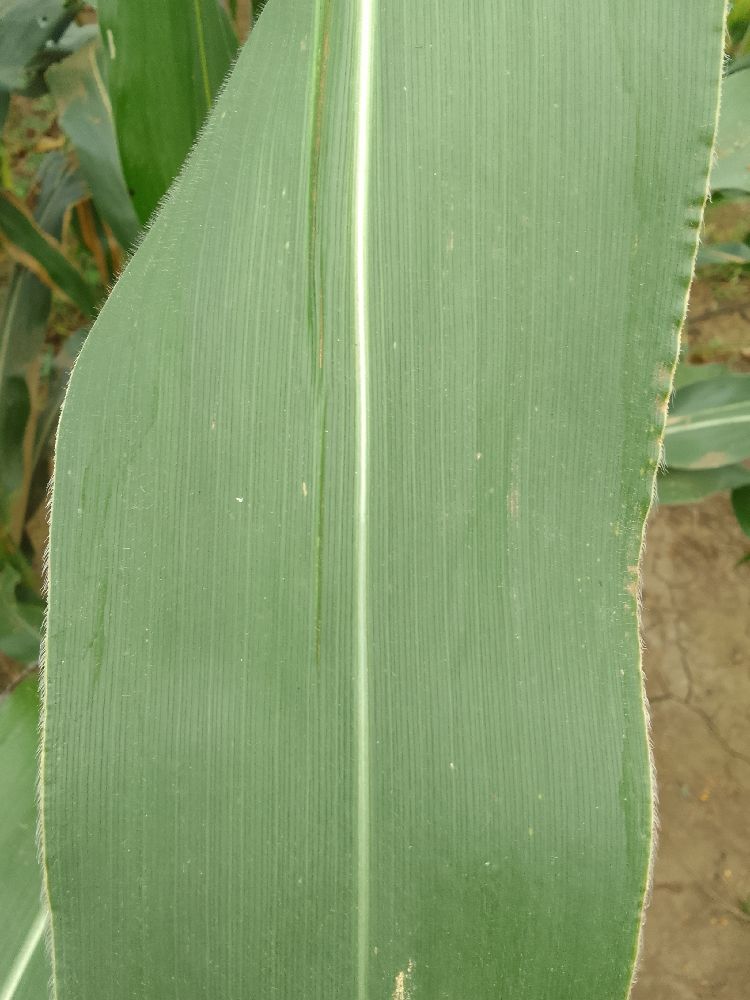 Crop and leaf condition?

maize, healthy
